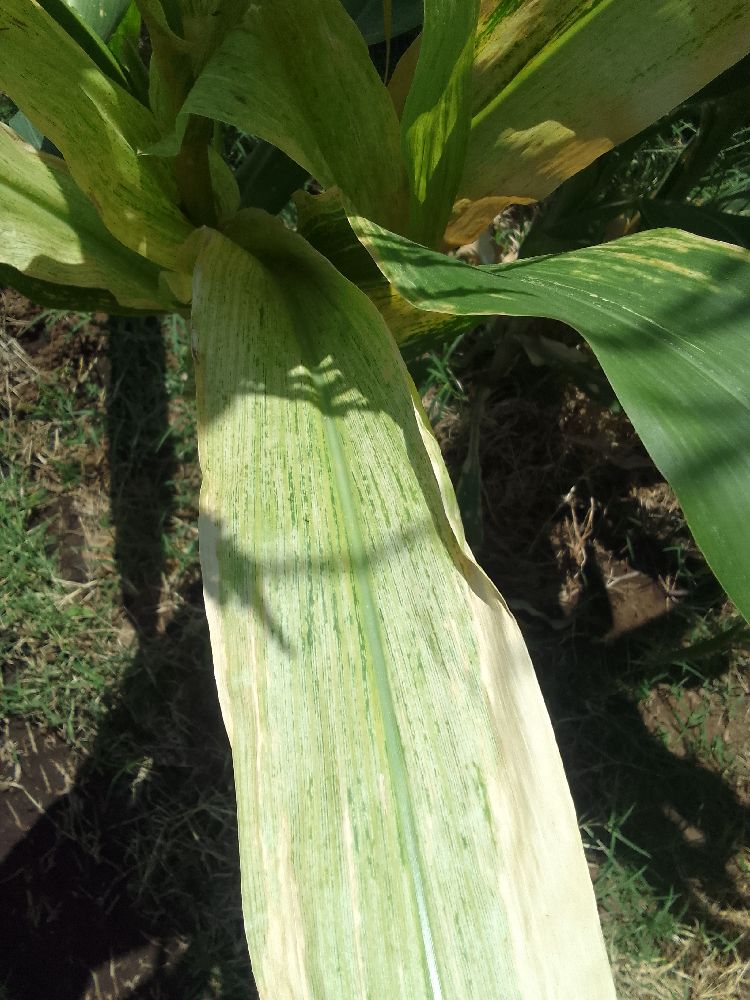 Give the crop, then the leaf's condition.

maize, maize lethal necrosis
